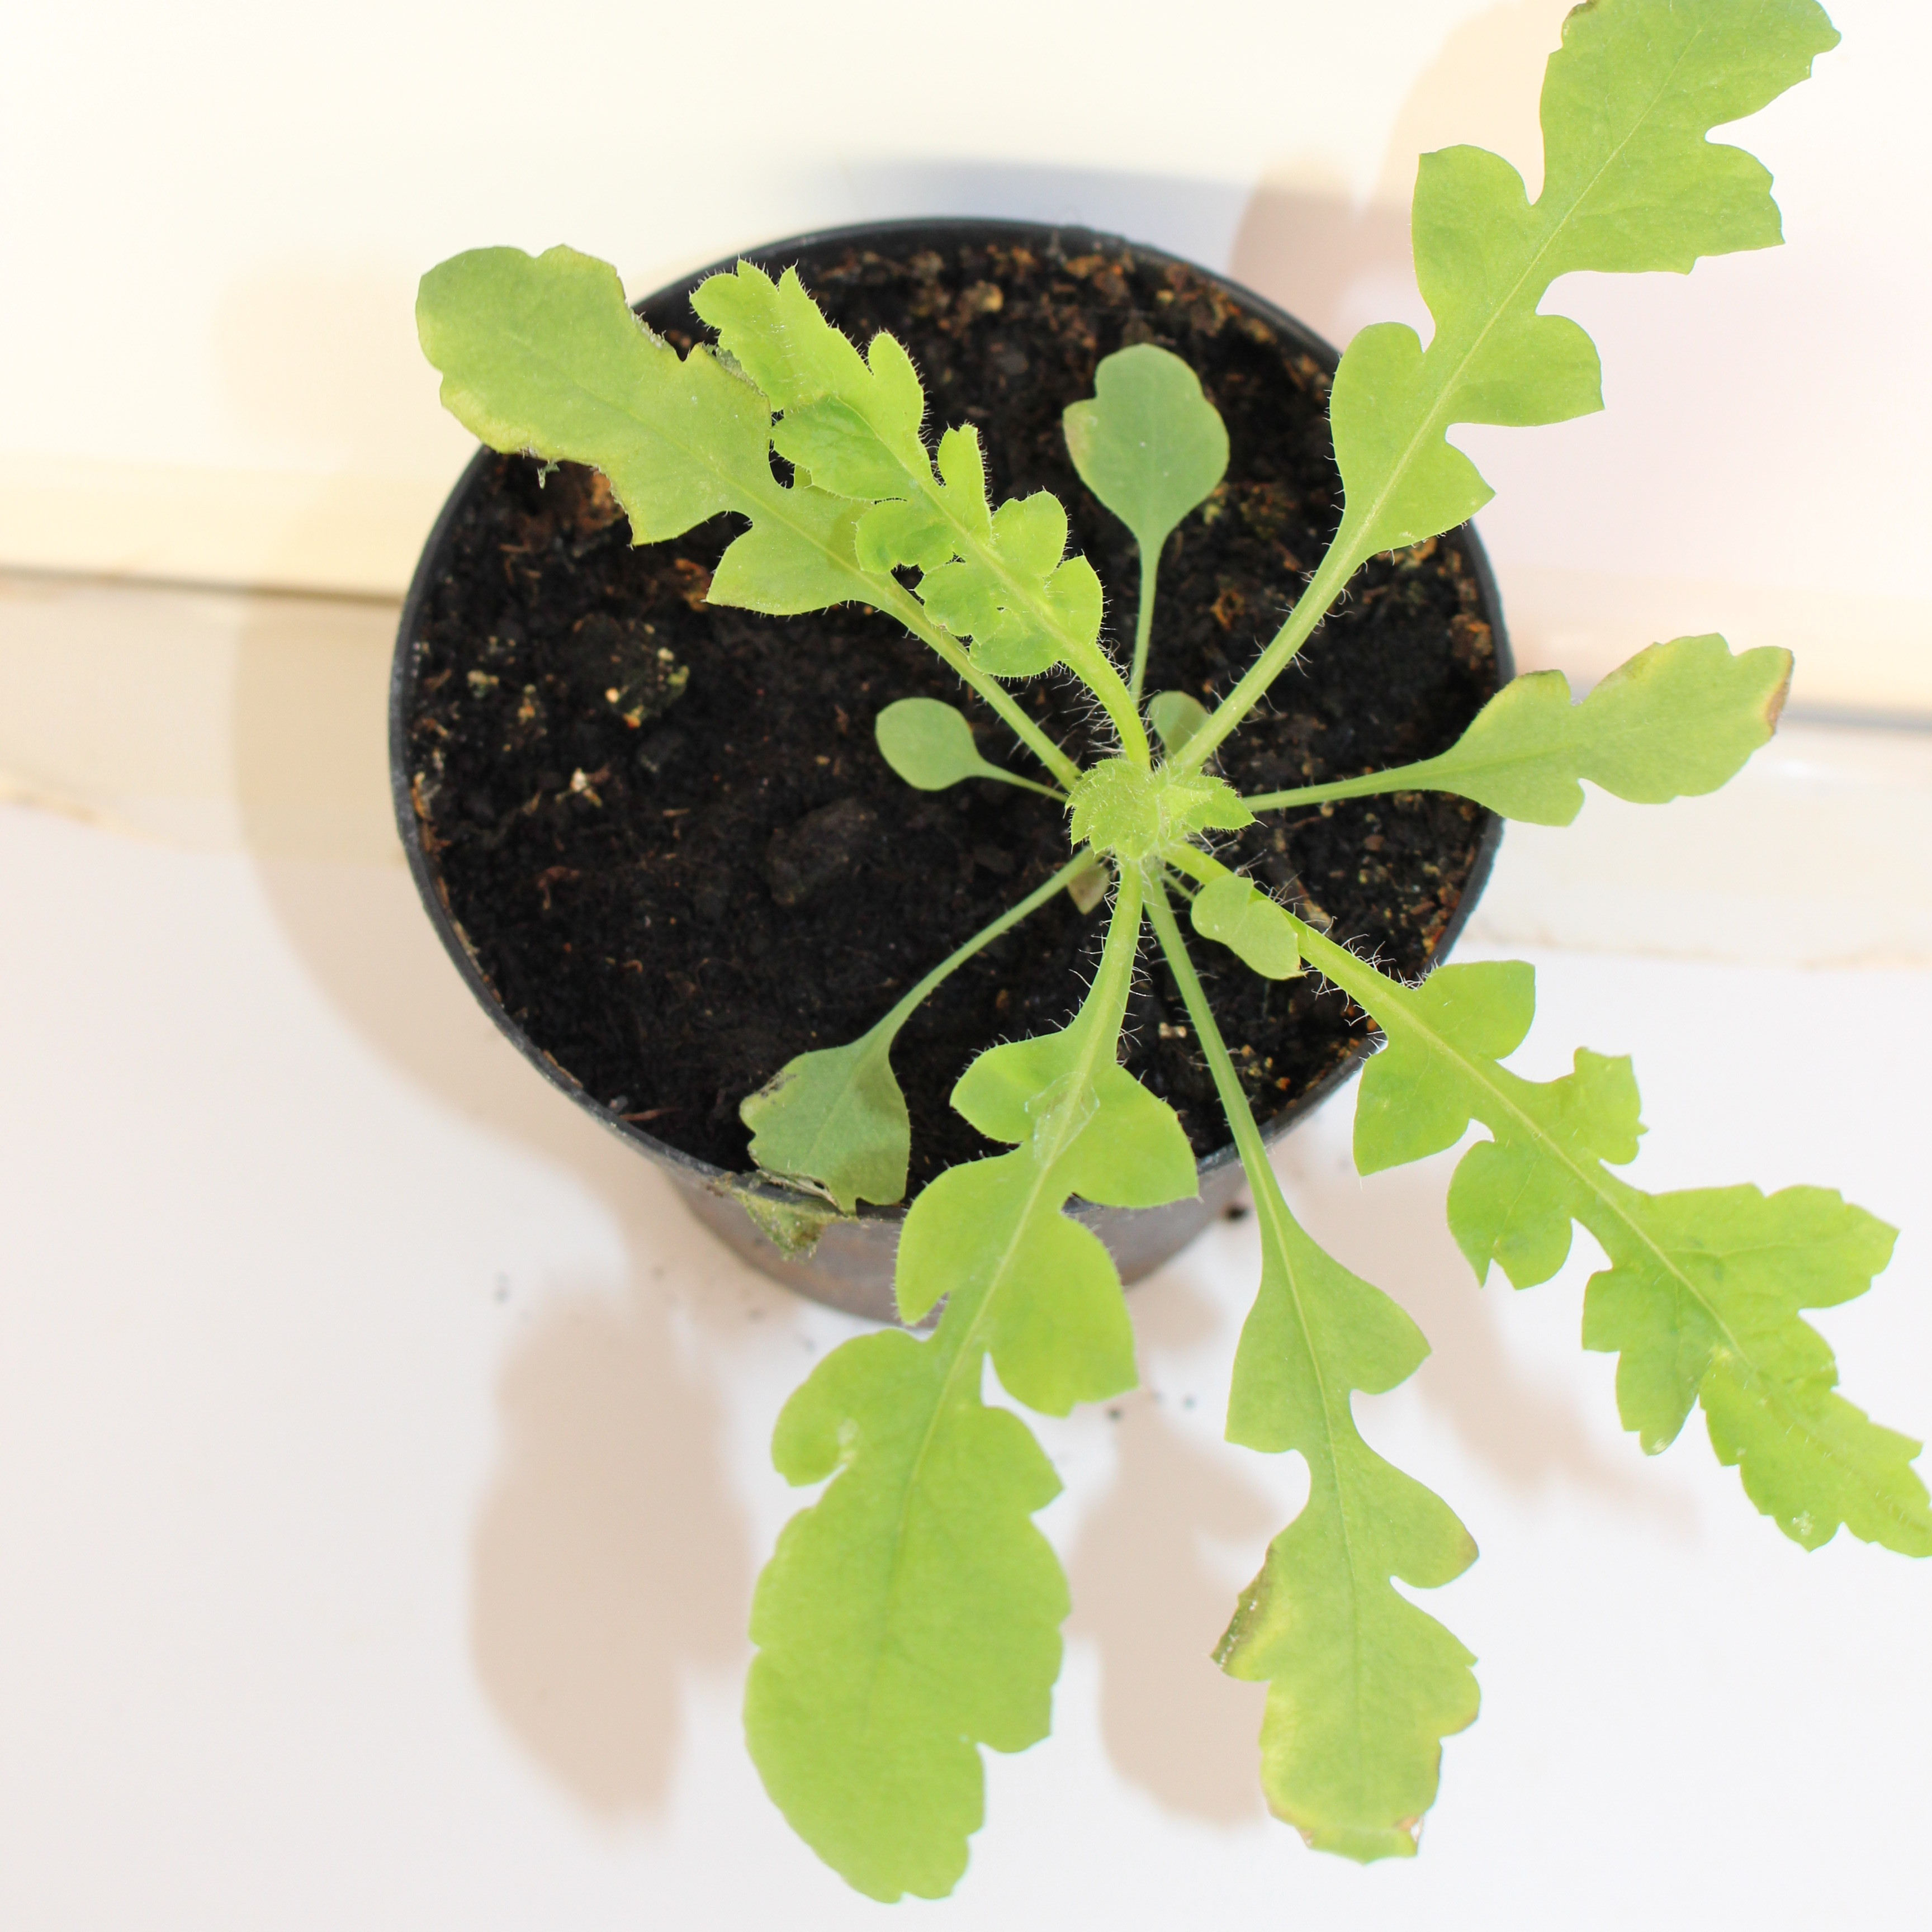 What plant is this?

Papaver rhoeas
